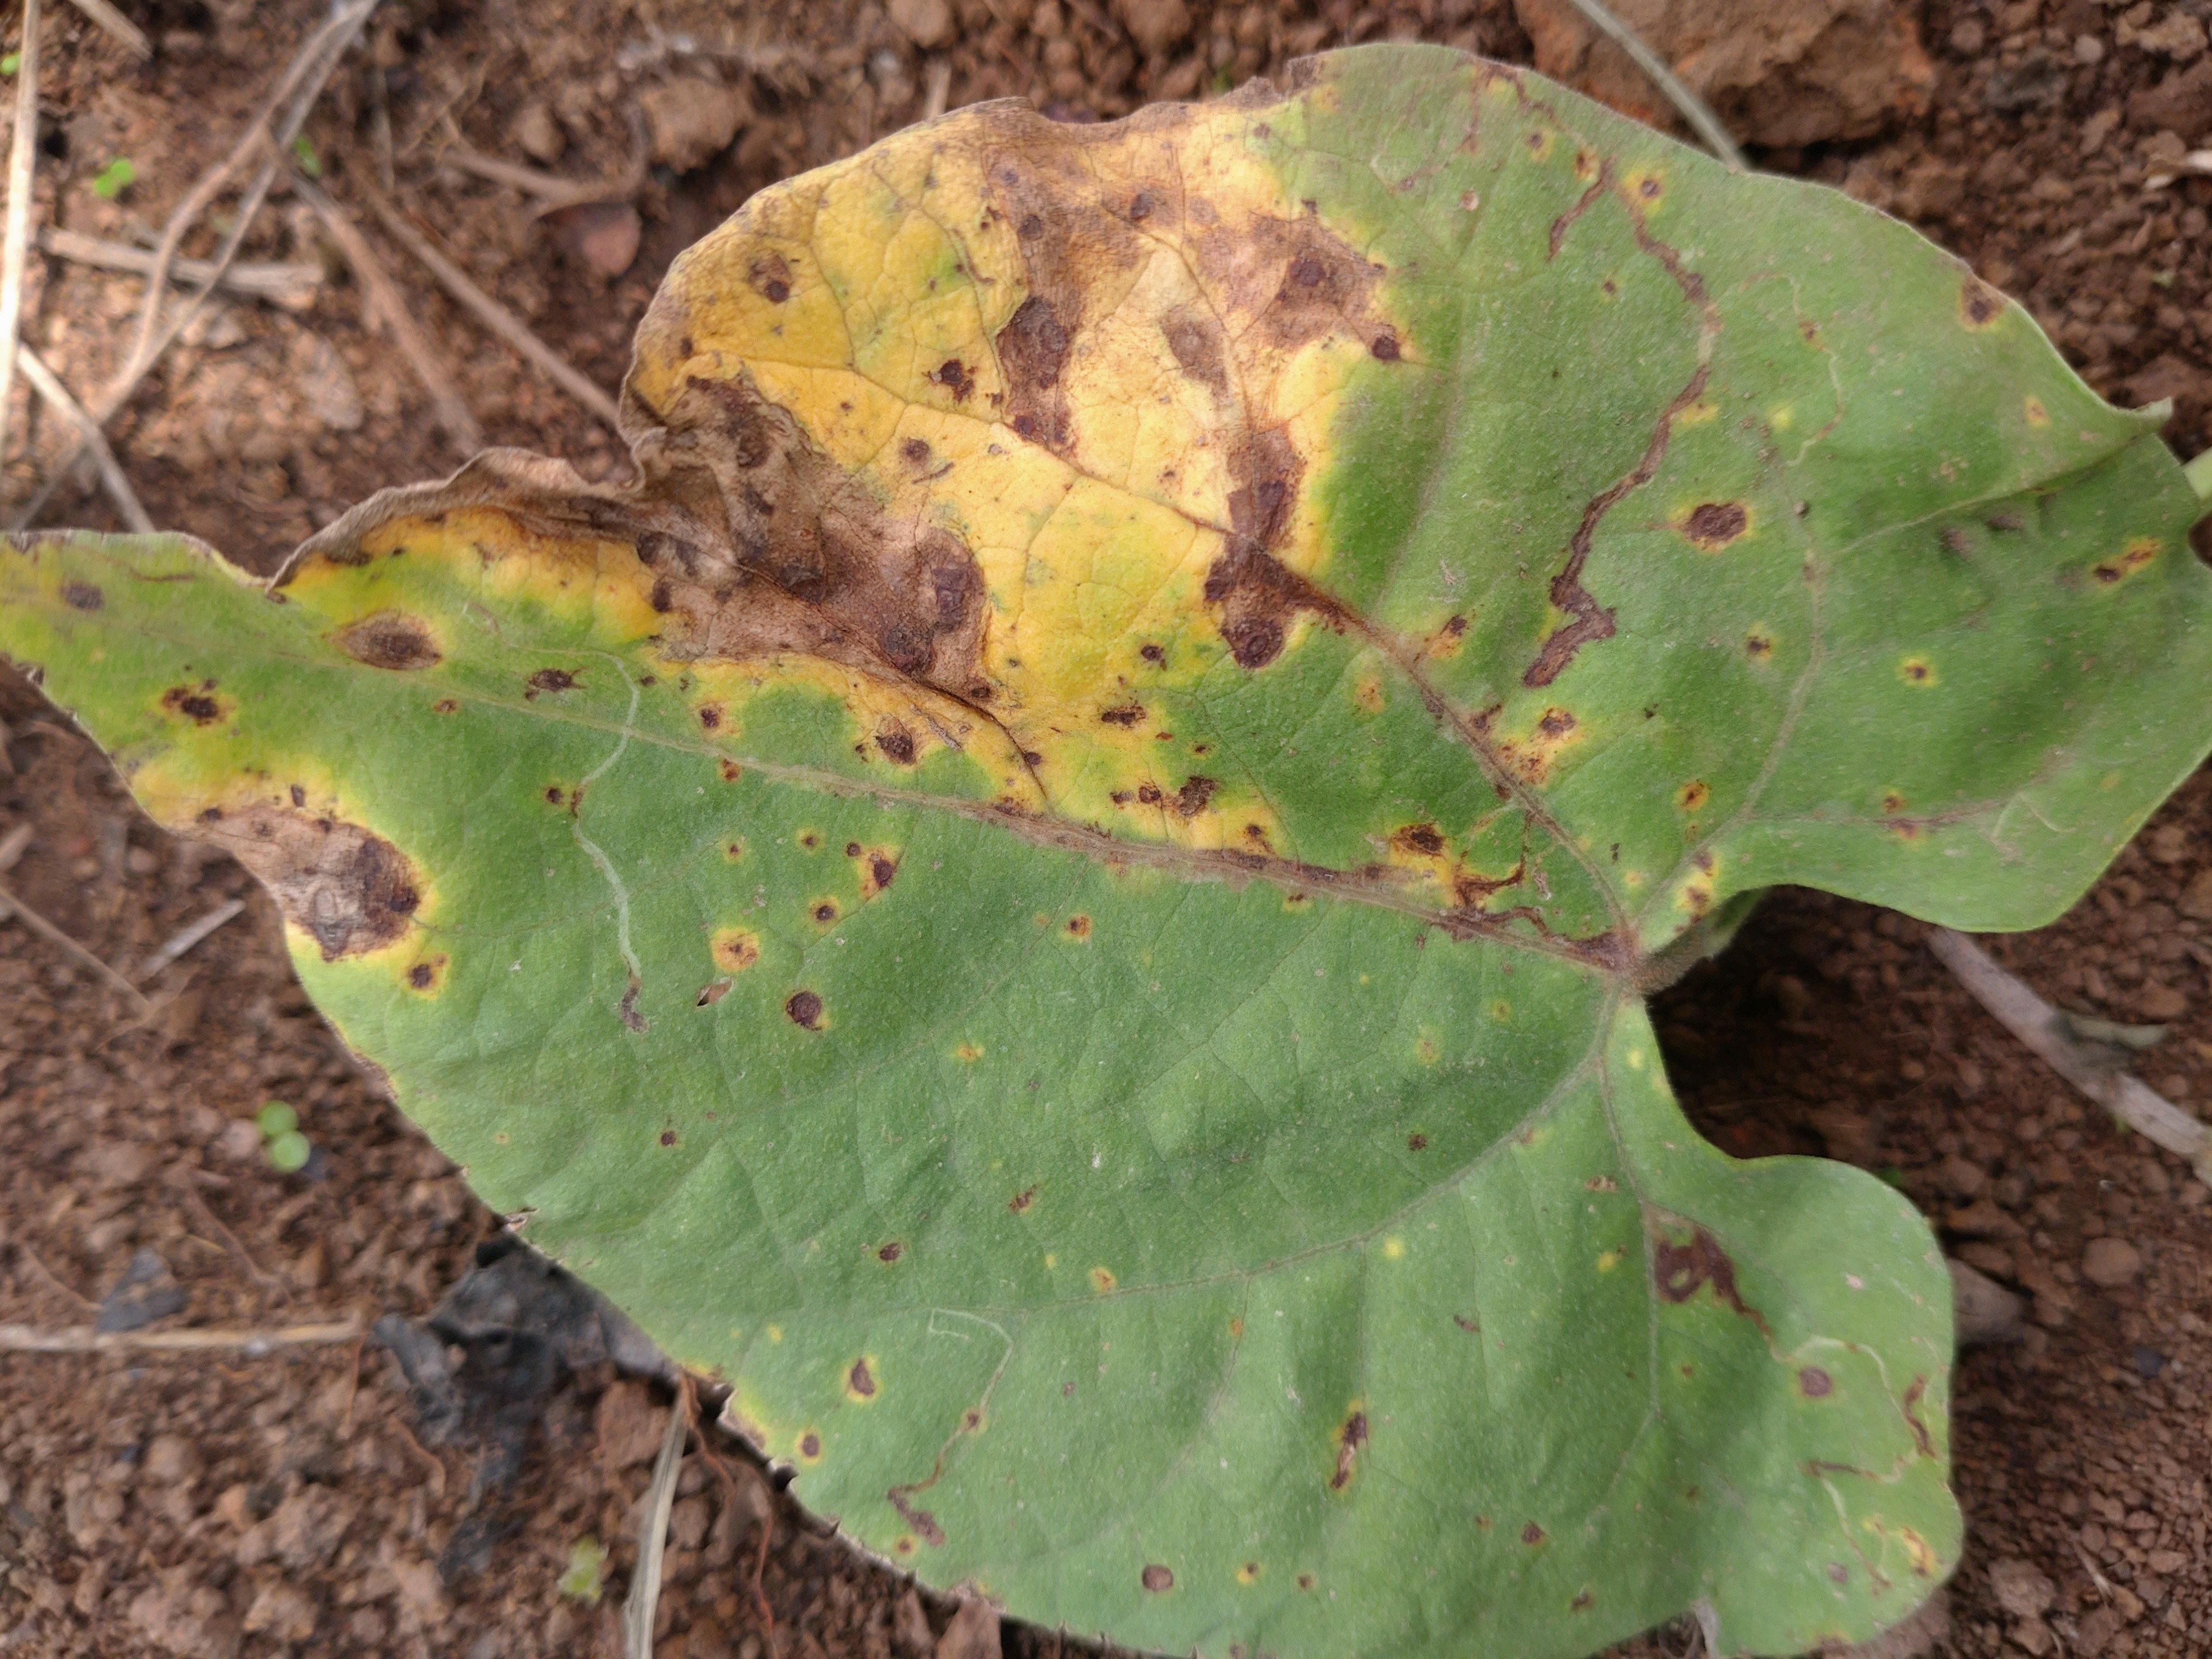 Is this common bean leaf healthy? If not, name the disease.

rust
